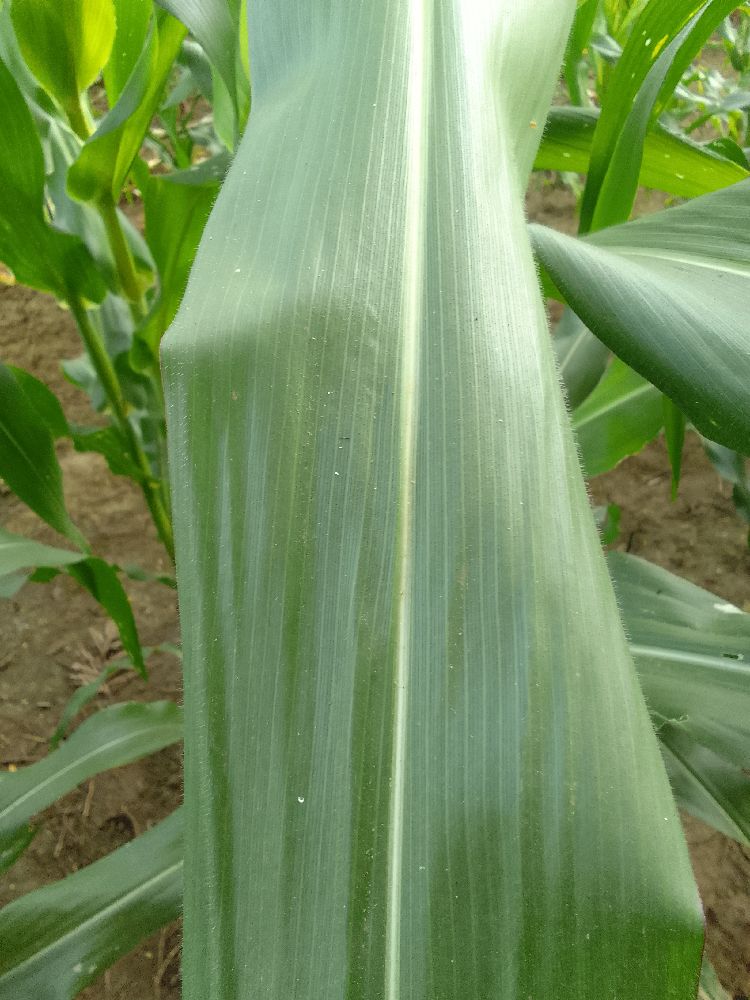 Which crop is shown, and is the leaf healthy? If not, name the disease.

maize, healthy
